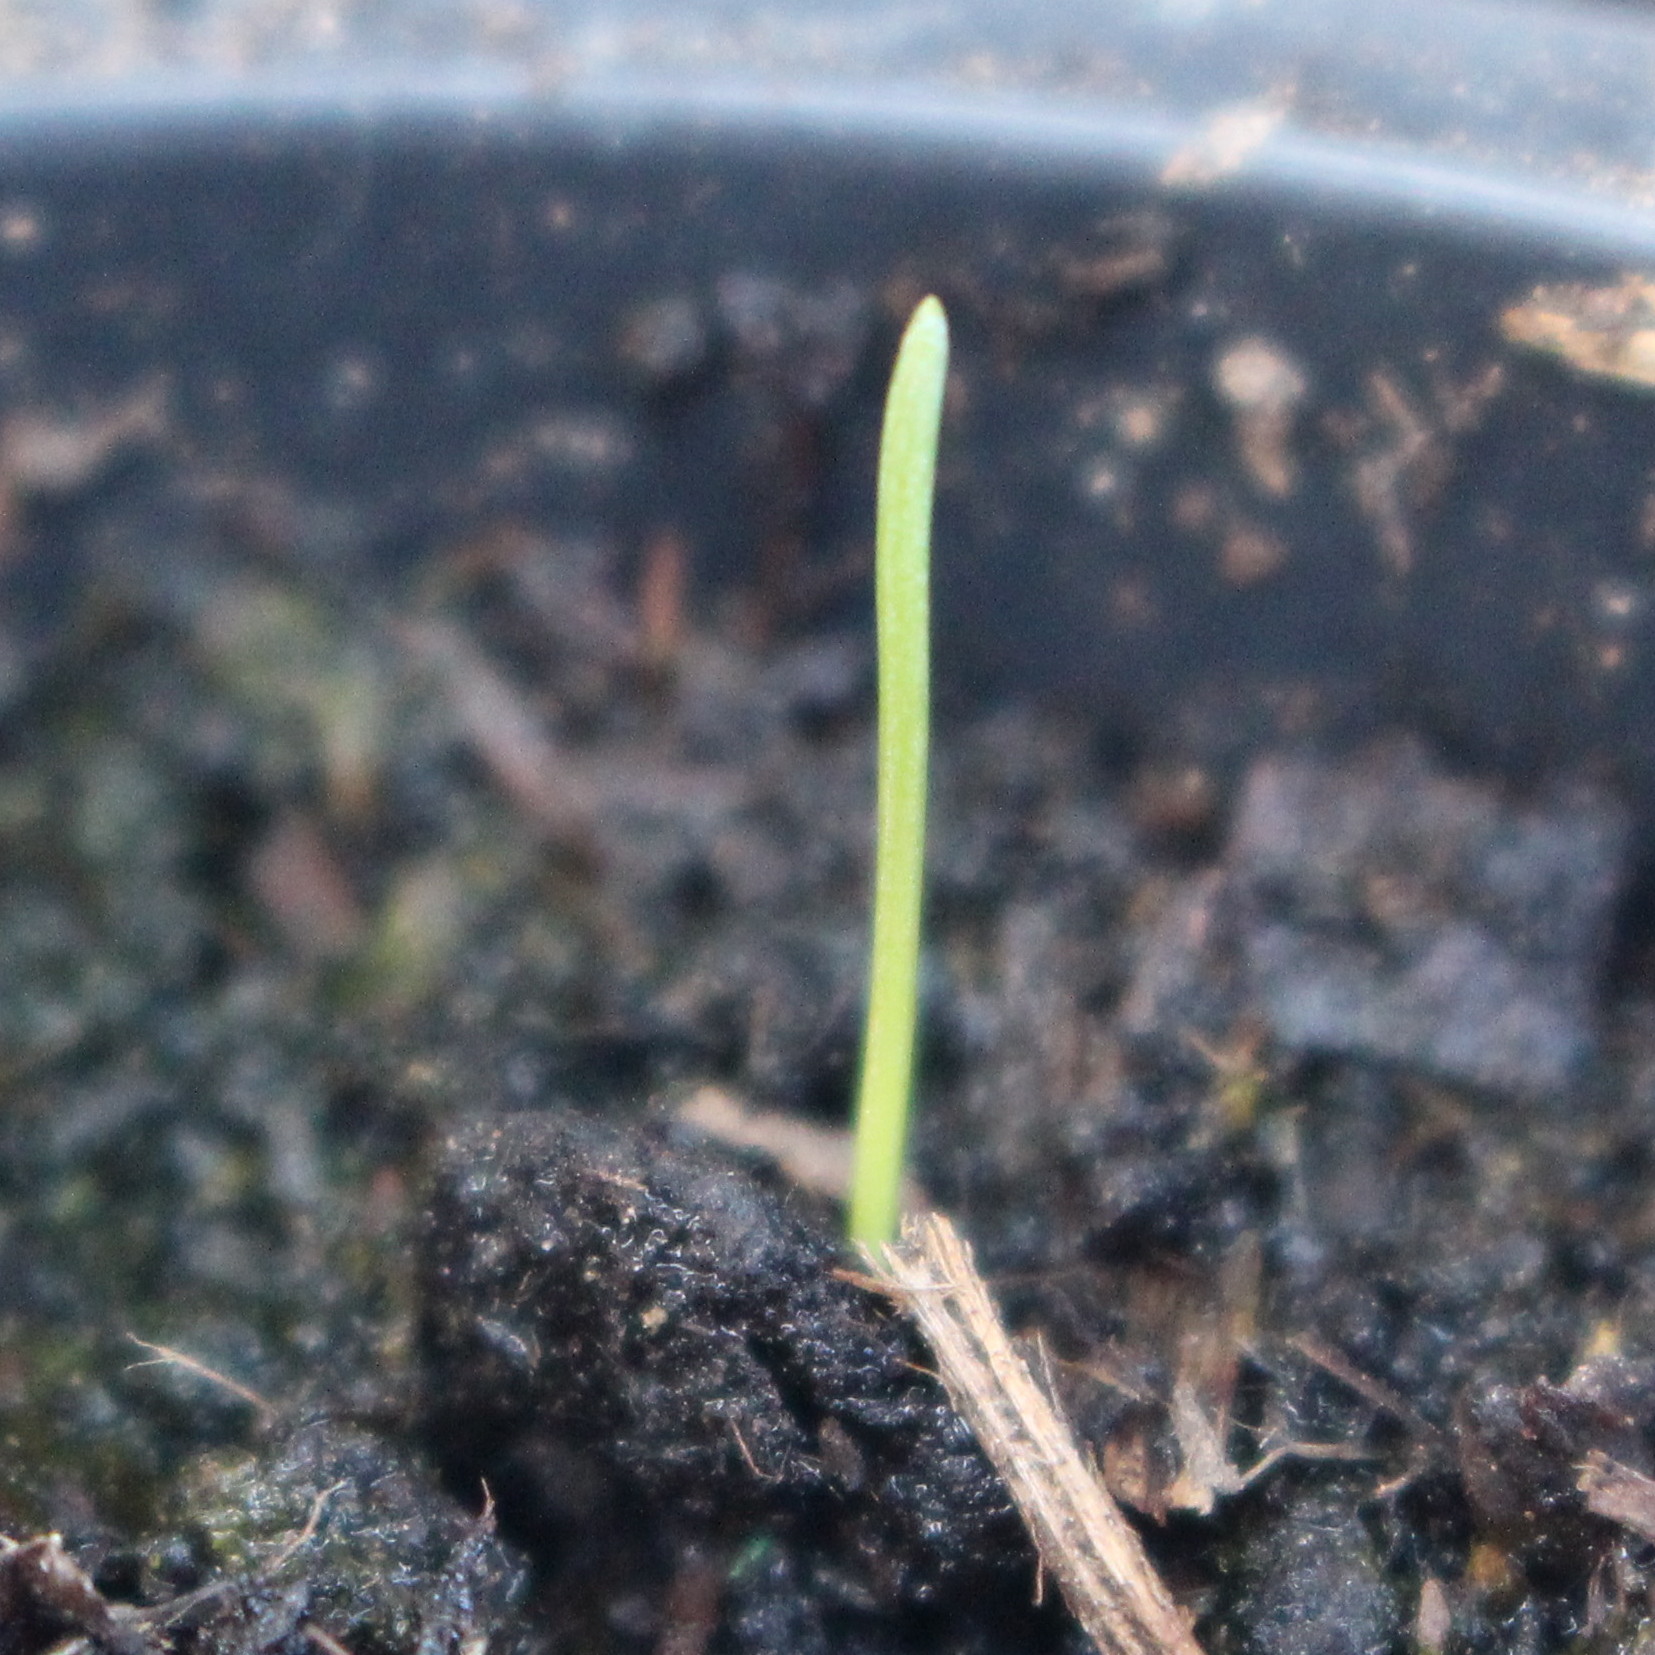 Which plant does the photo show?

Lolium multiflorum
